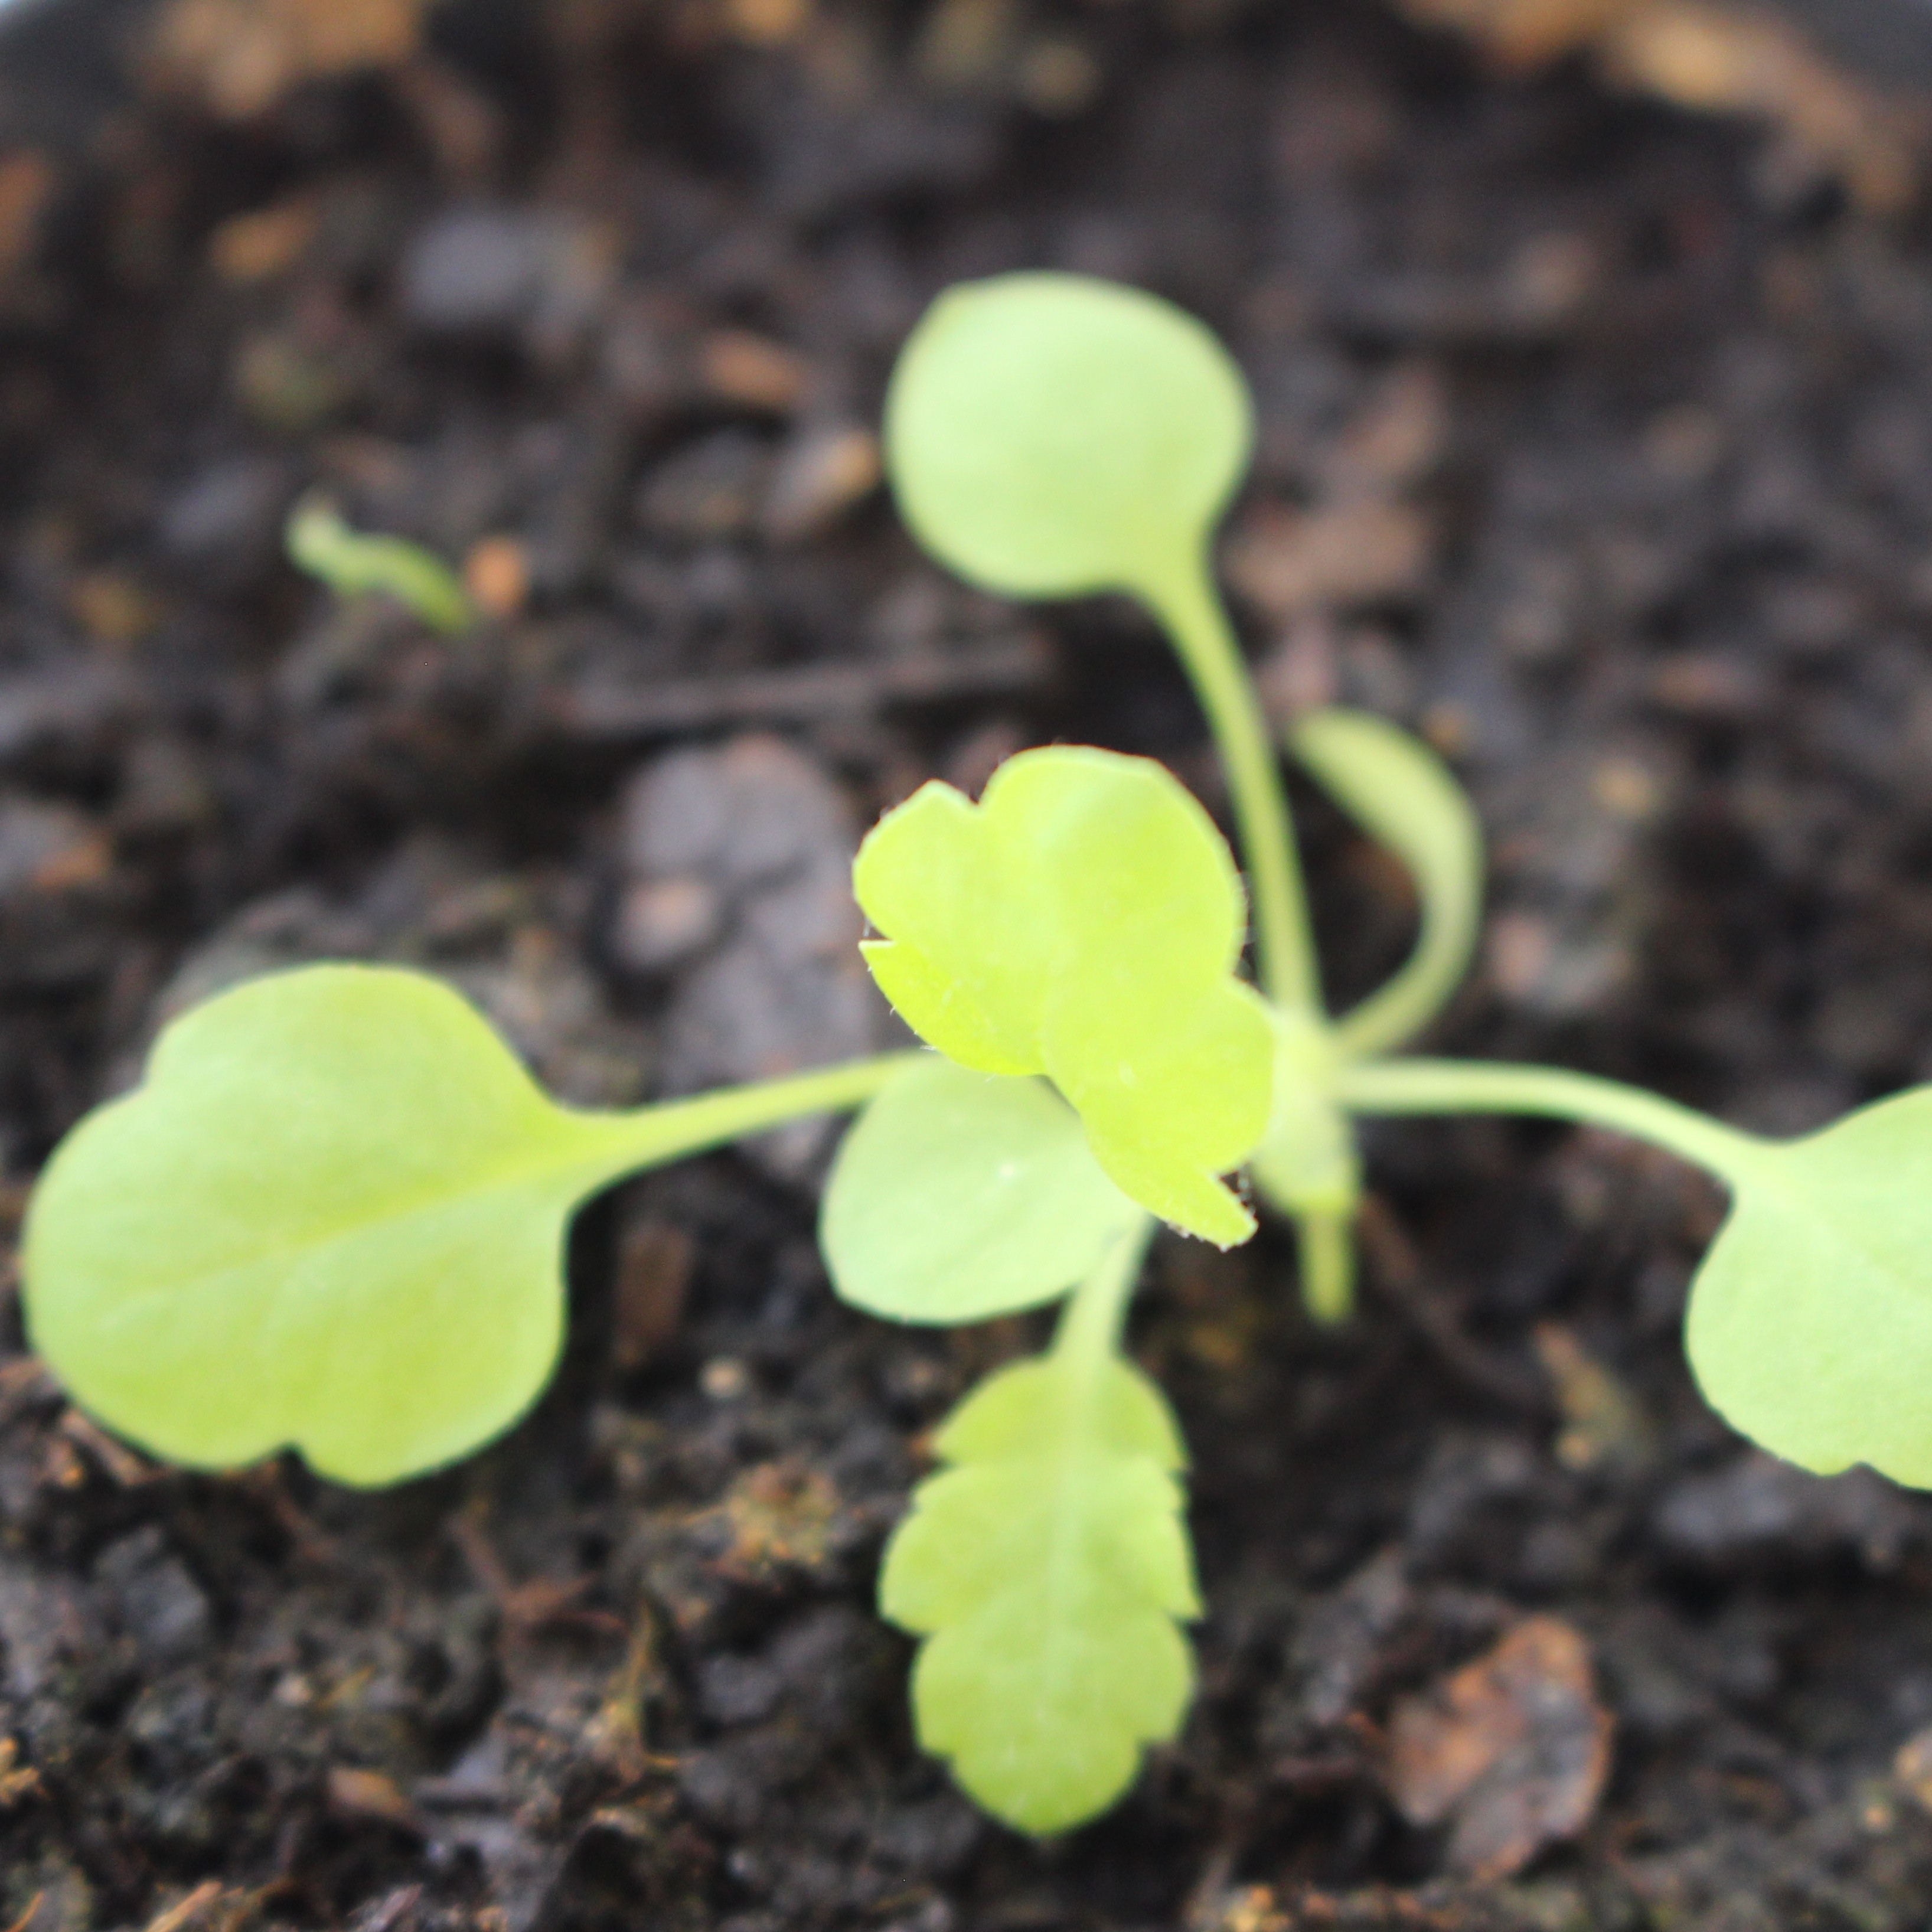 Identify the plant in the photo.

Papaver rhoeas
